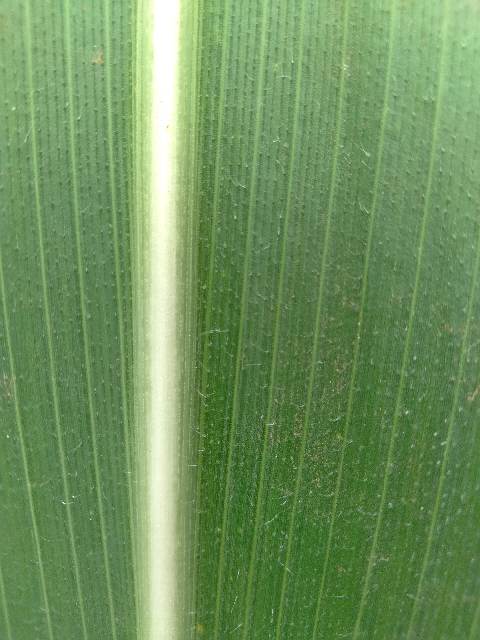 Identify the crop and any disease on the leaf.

maize, healthy
